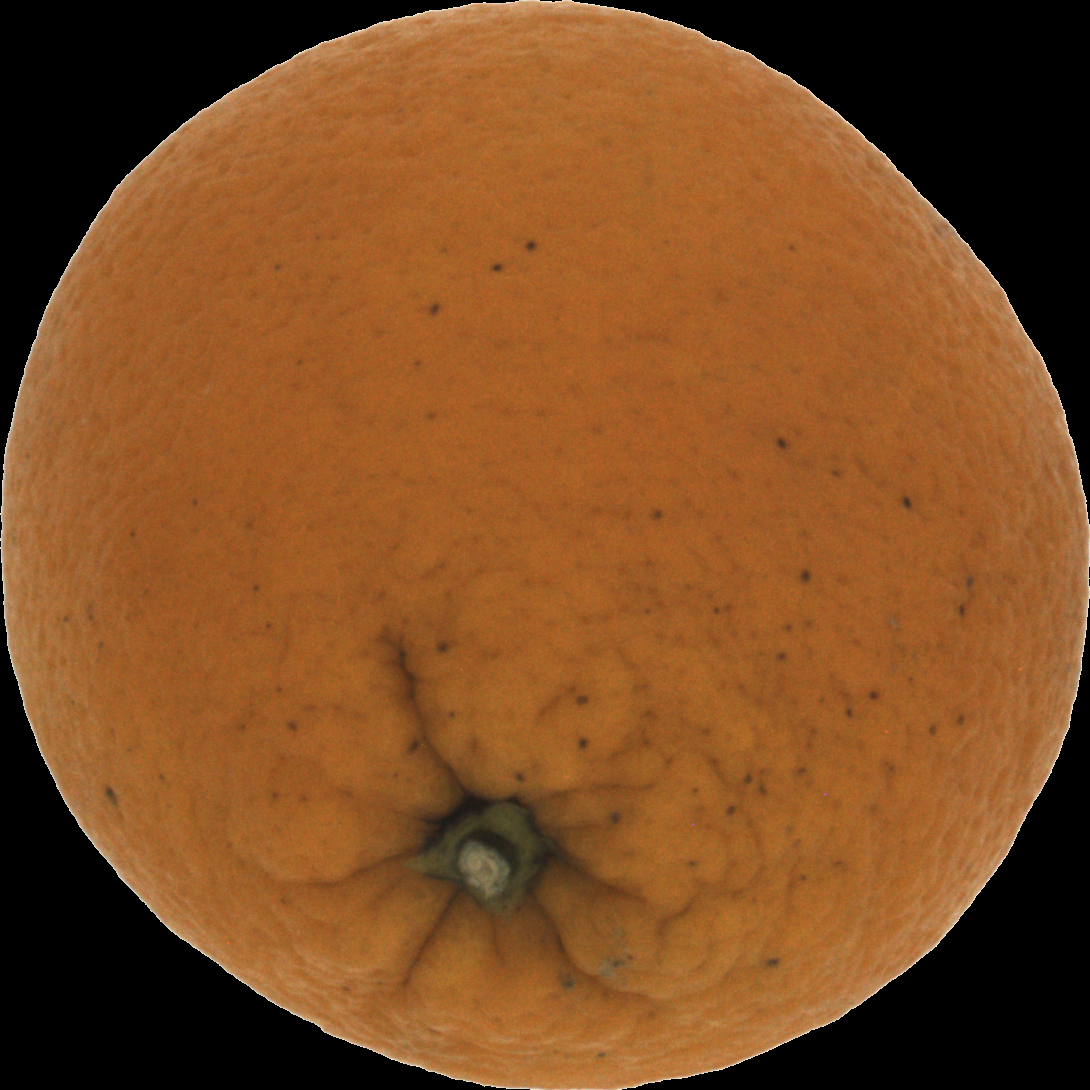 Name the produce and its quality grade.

orange, bad
